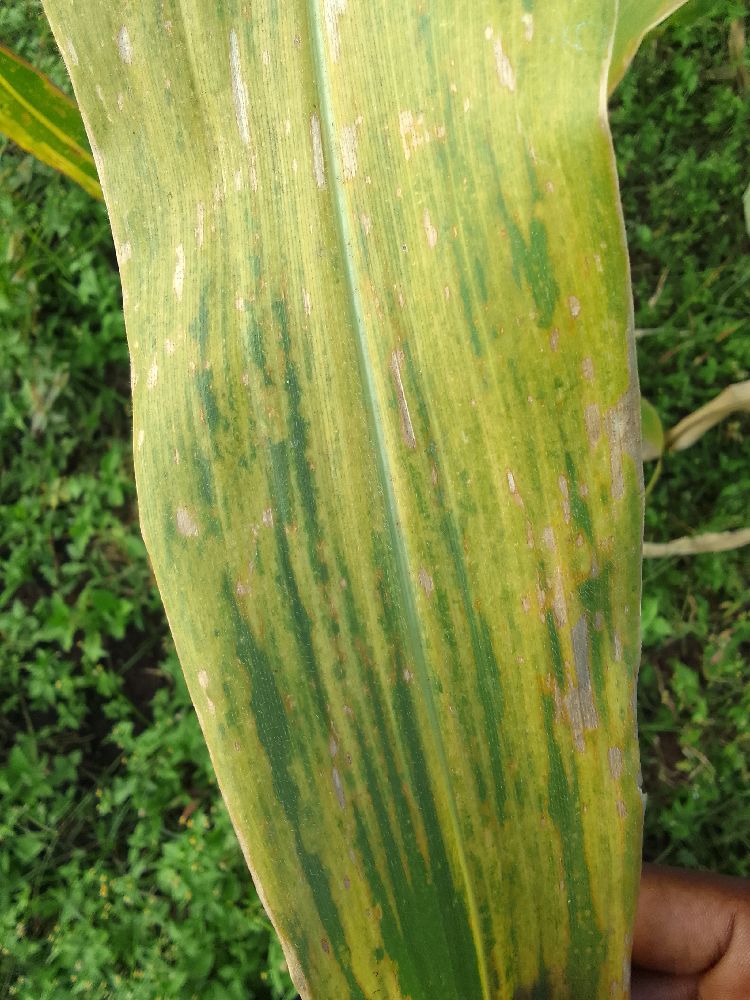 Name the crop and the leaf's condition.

maize, maize lethal necrosis
